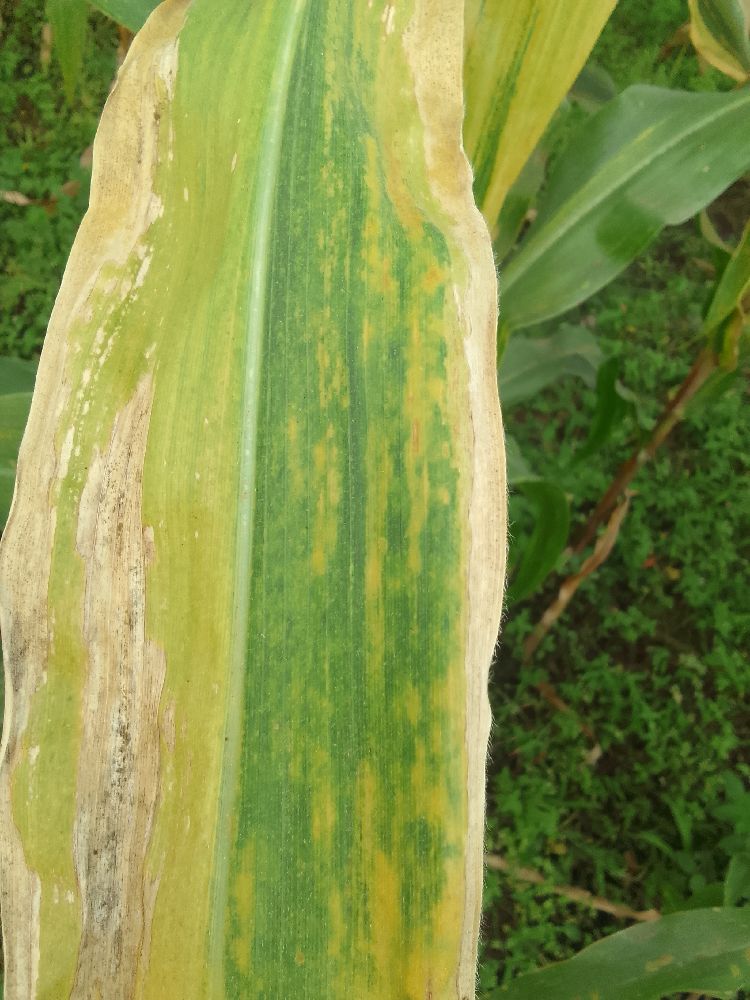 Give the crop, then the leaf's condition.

maize, maize lethal necrosis
